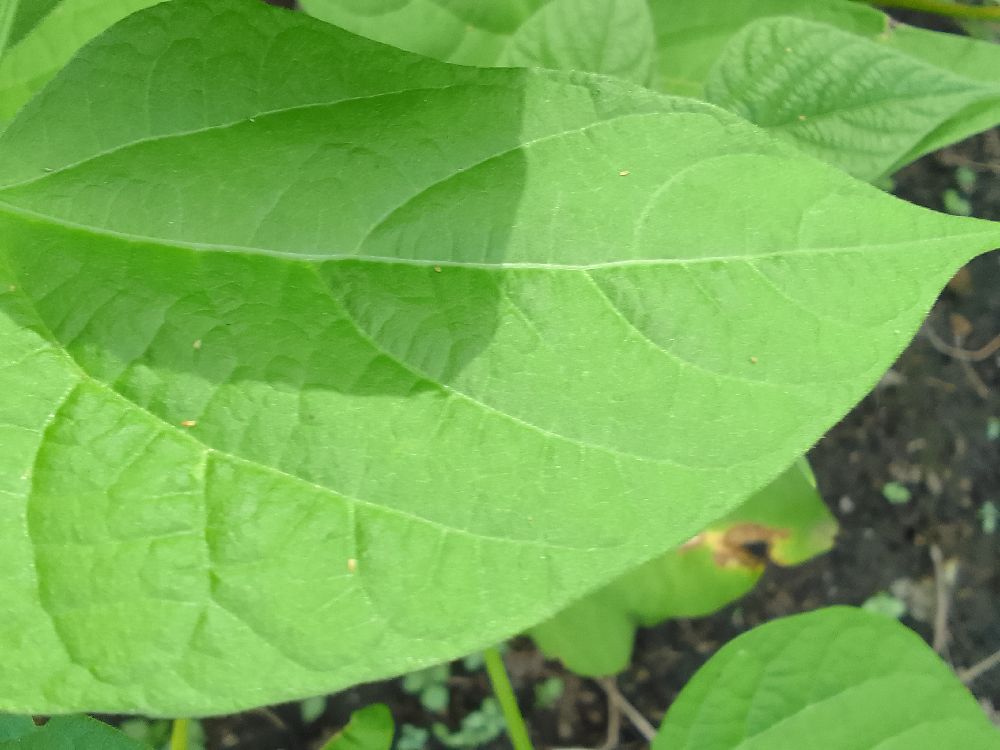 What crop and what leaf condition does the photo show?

common bean, healthy
